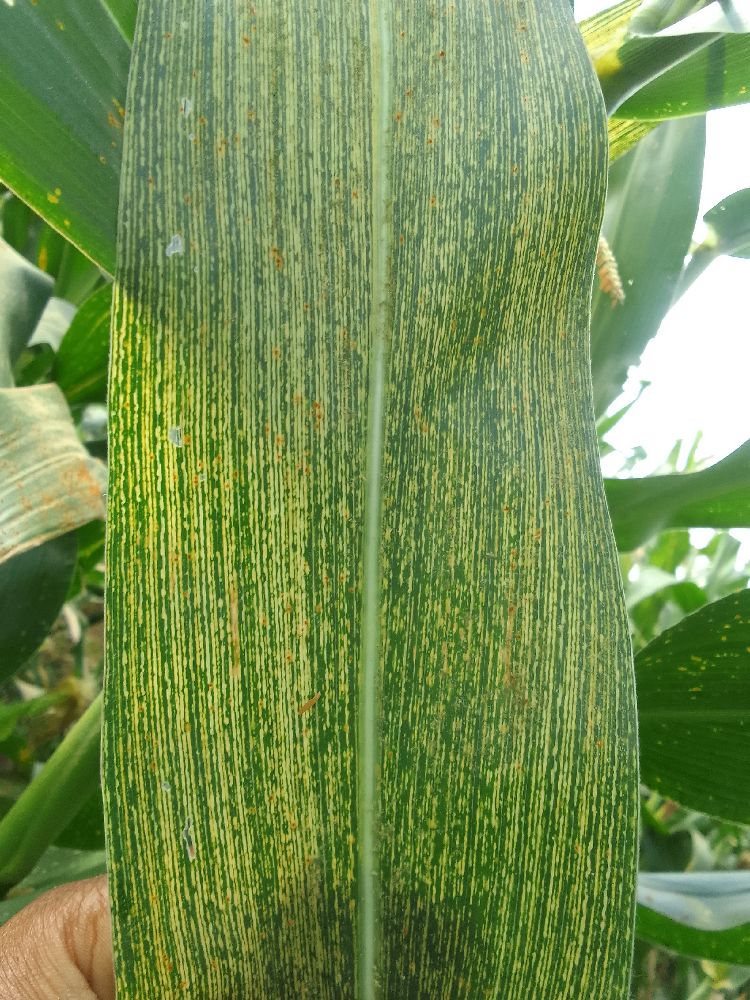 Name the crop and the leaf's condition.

maize, maize streak virus
